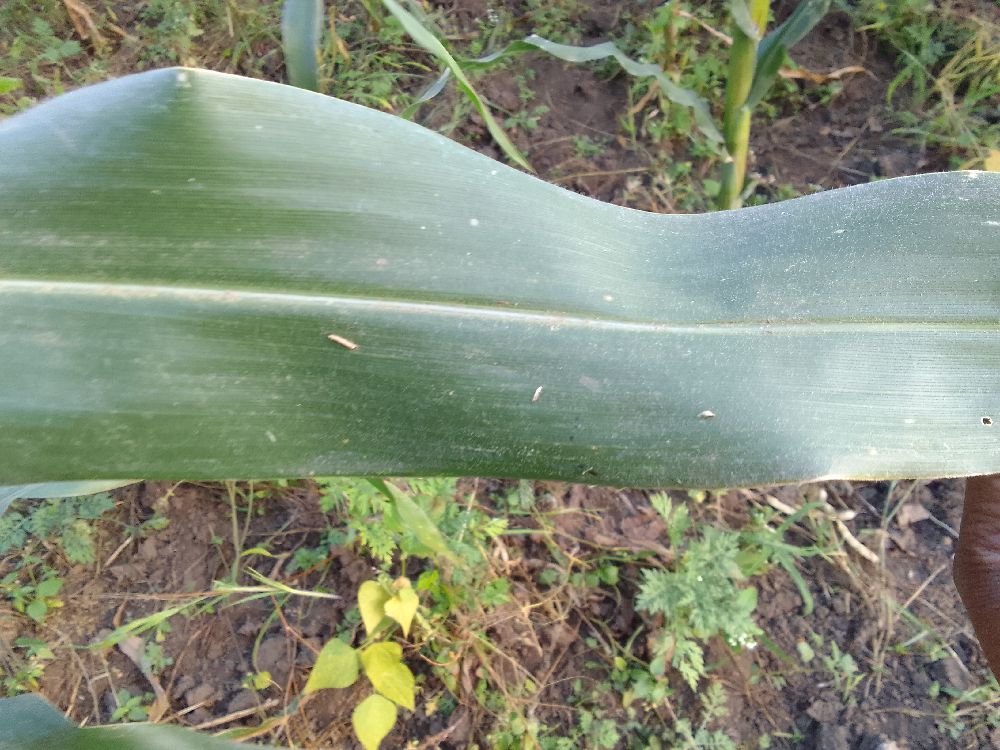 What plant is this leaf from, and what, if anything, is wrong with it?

maize, healthy
